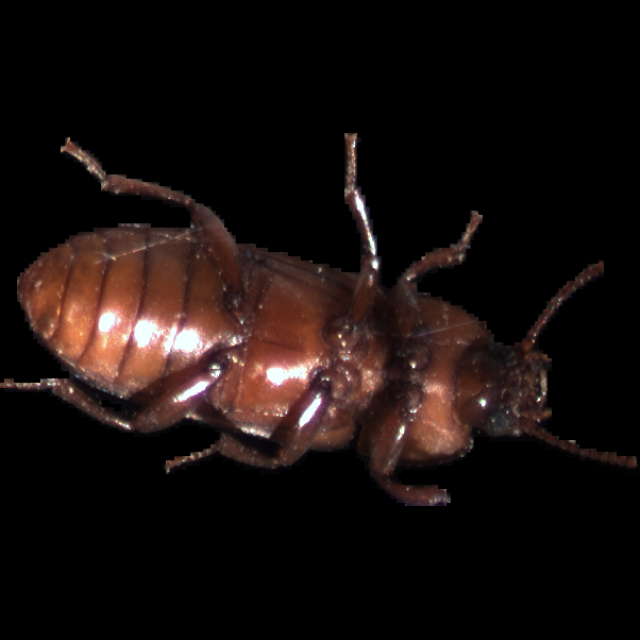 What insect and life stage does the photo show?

mealworm beetle
